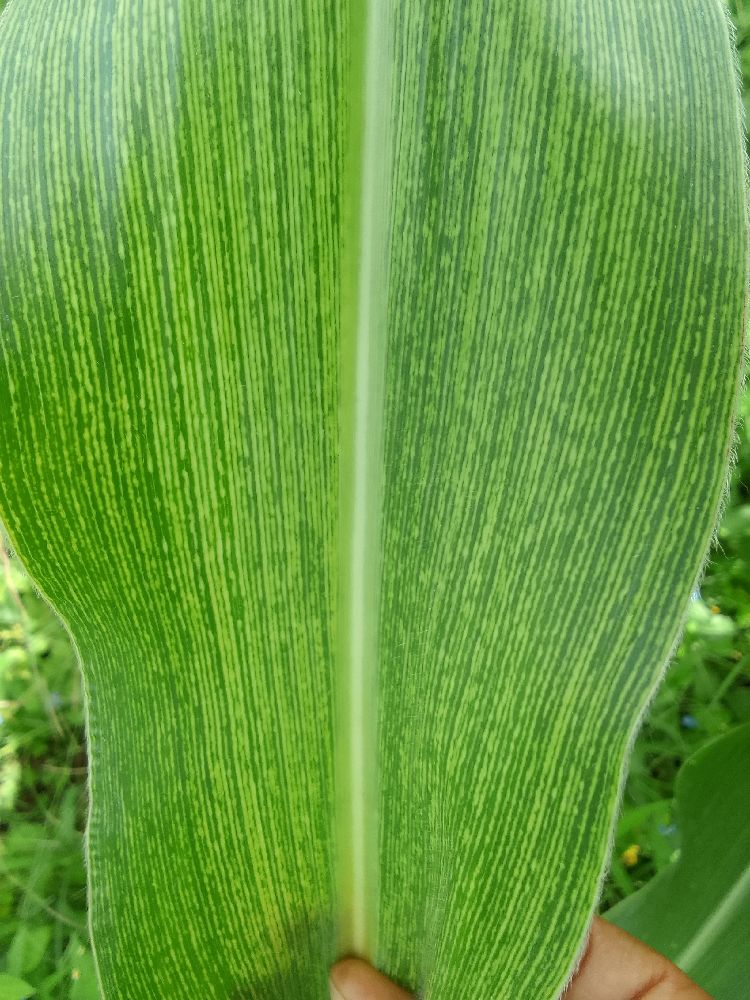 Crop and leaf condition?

maize, maize streak virus
